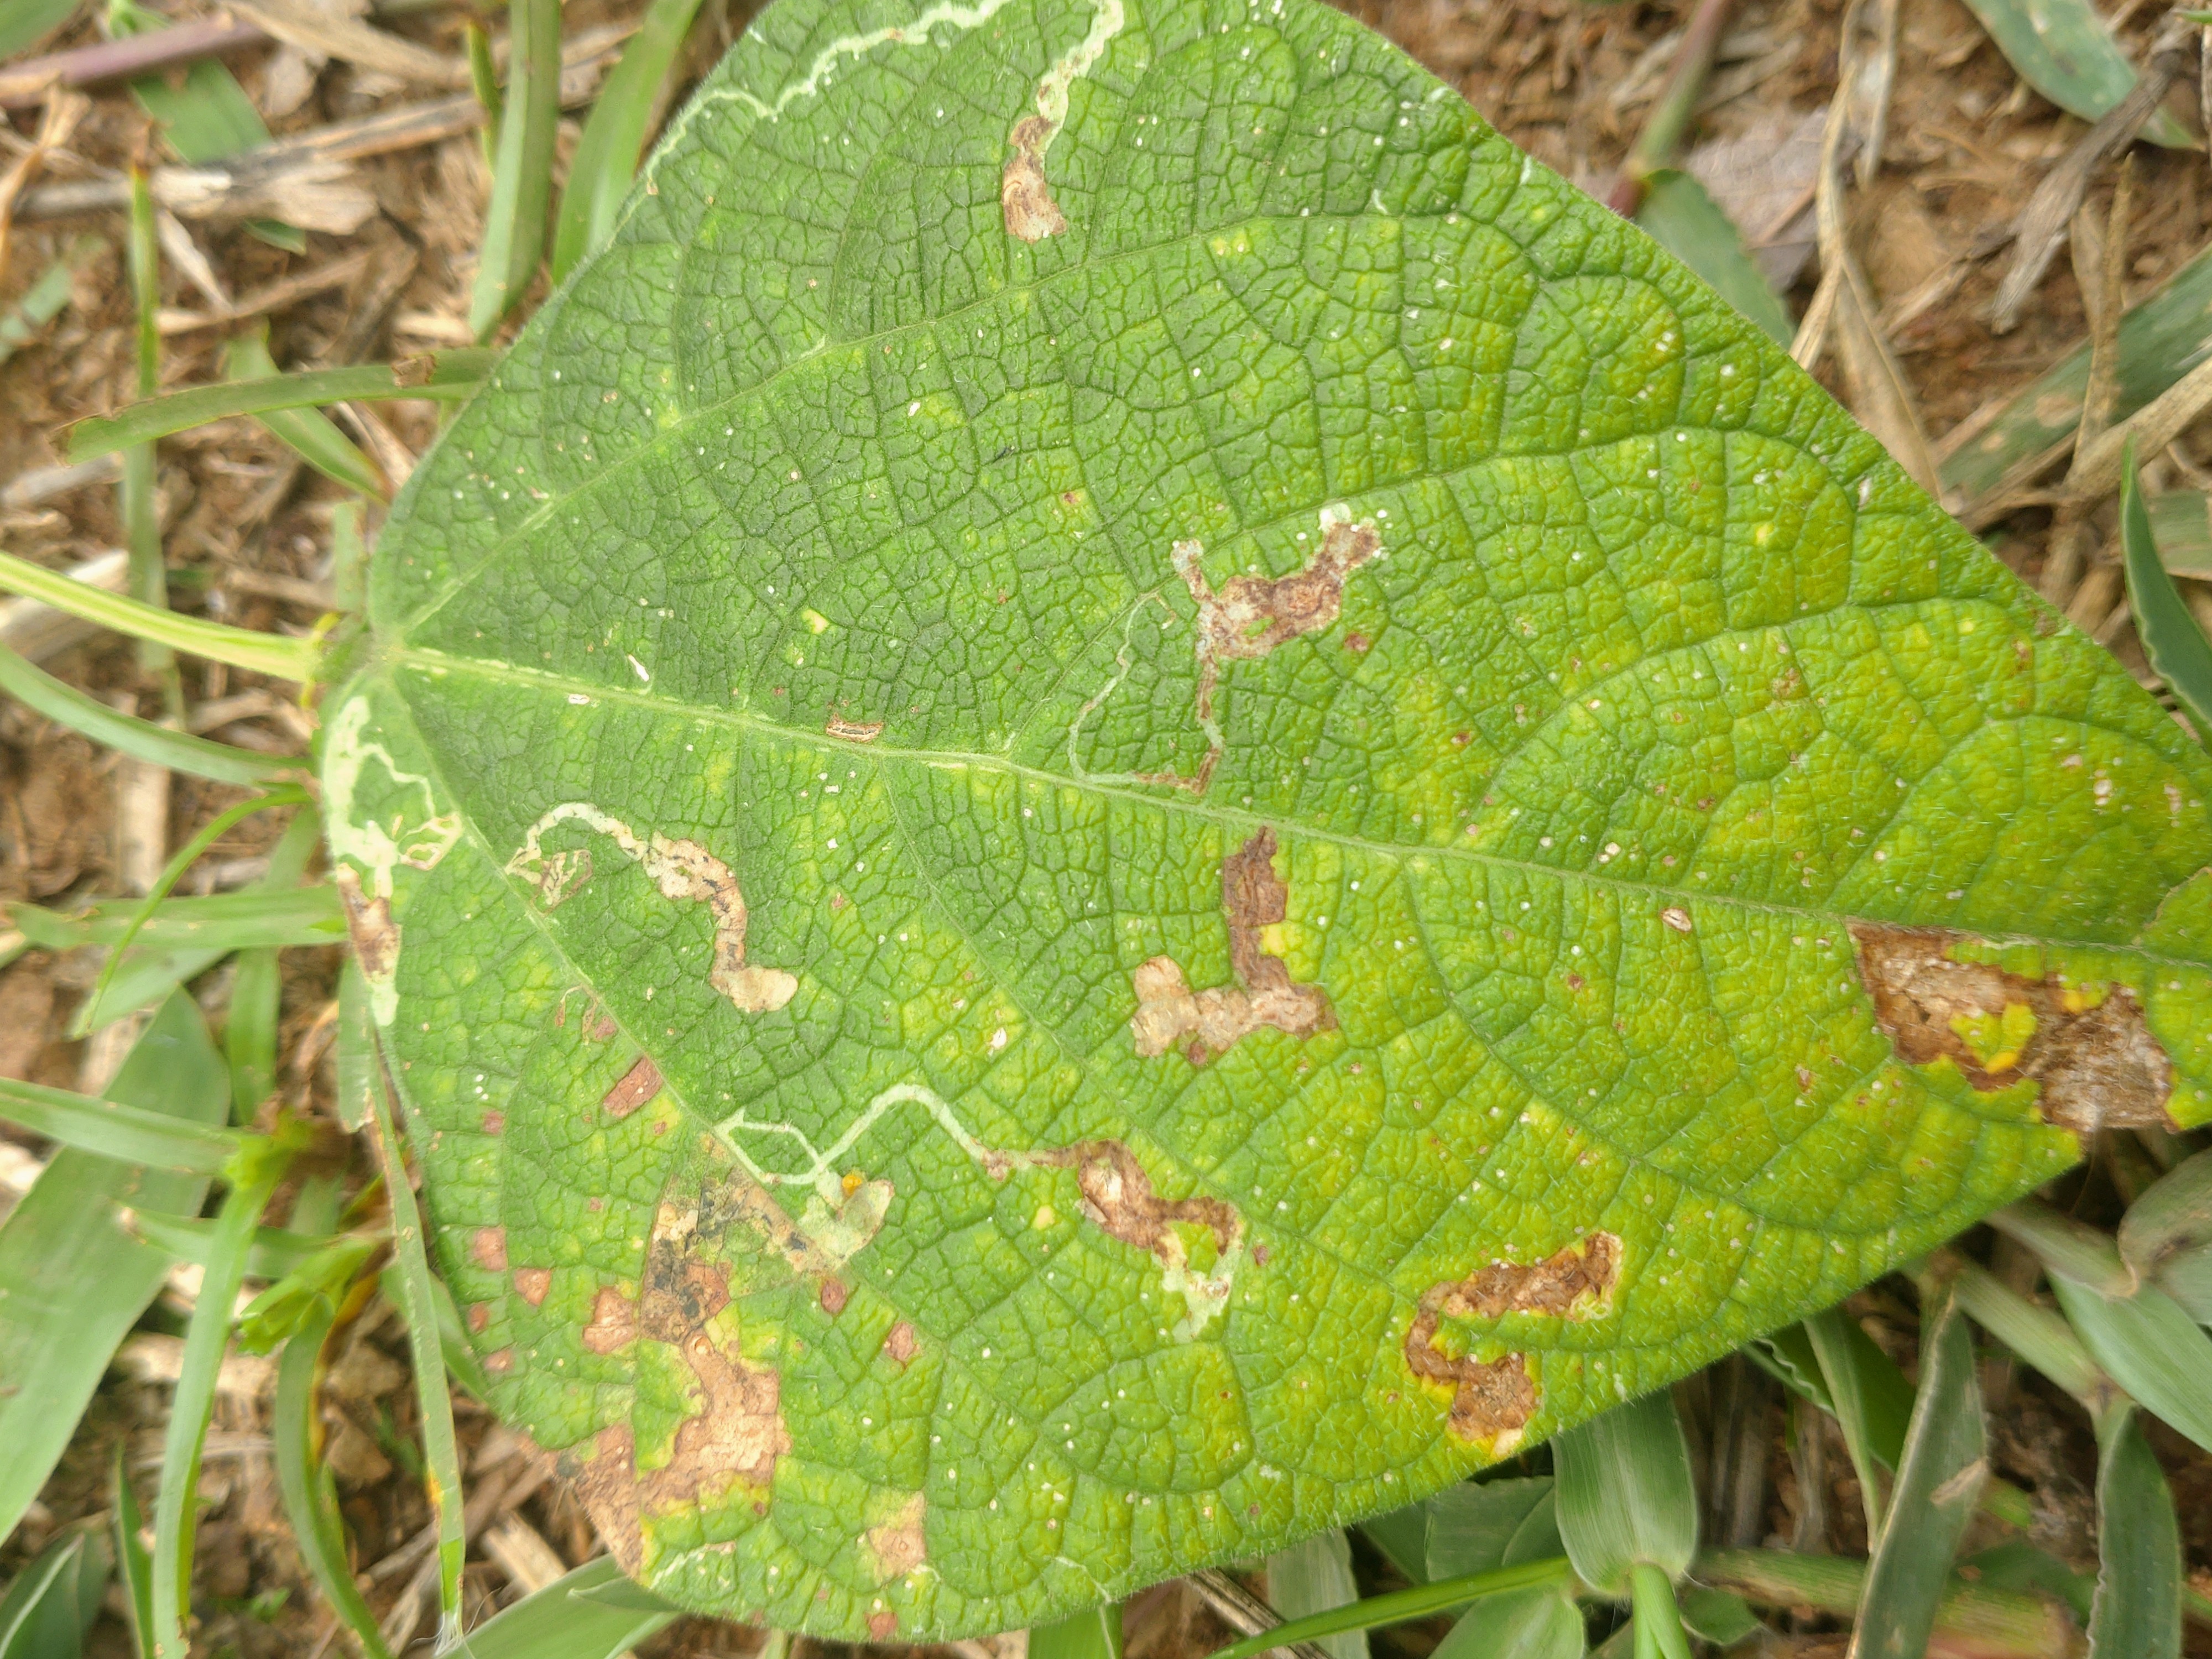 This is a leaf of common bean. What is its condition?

rust
